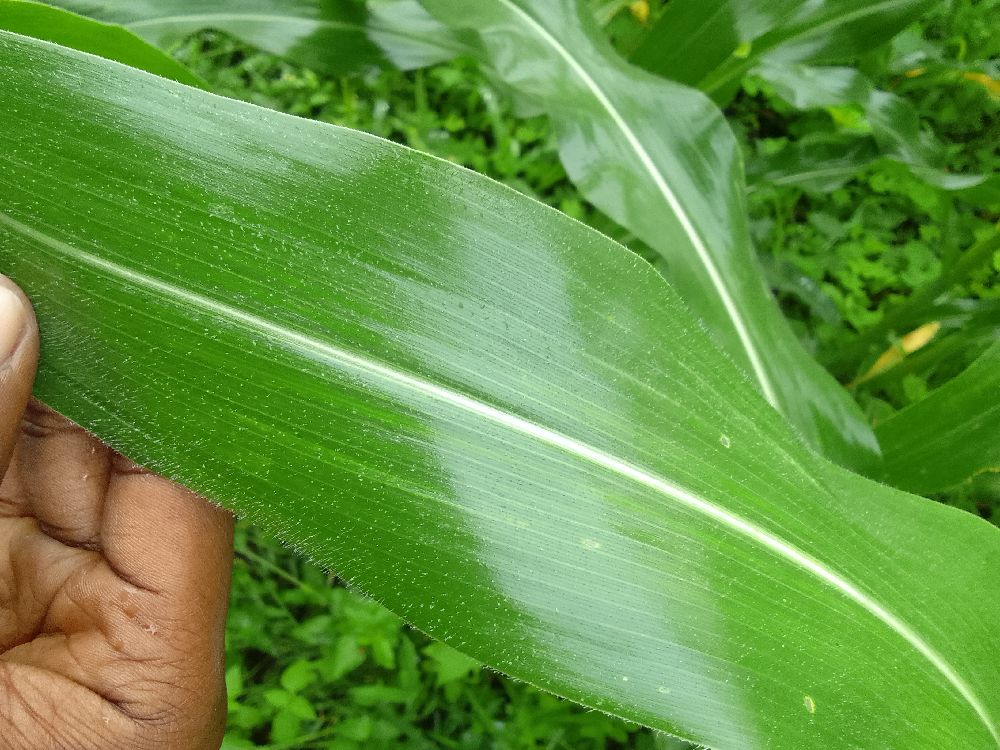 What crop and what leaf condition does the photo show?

maize, healthy
